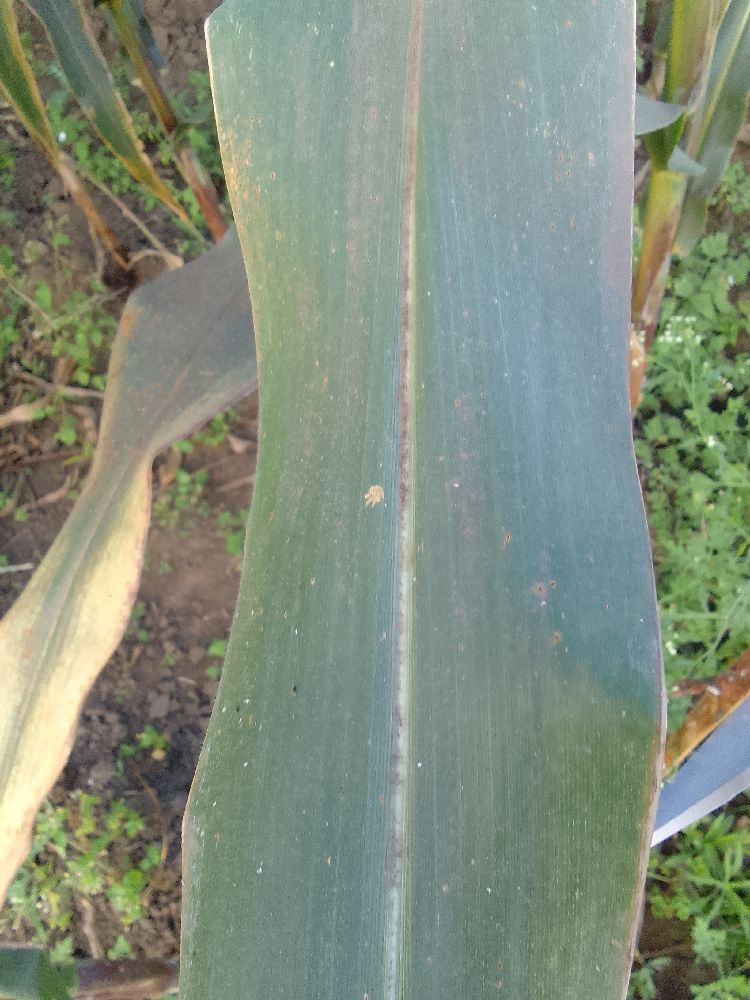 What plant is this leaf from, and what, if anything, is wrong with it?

maize, healthy
